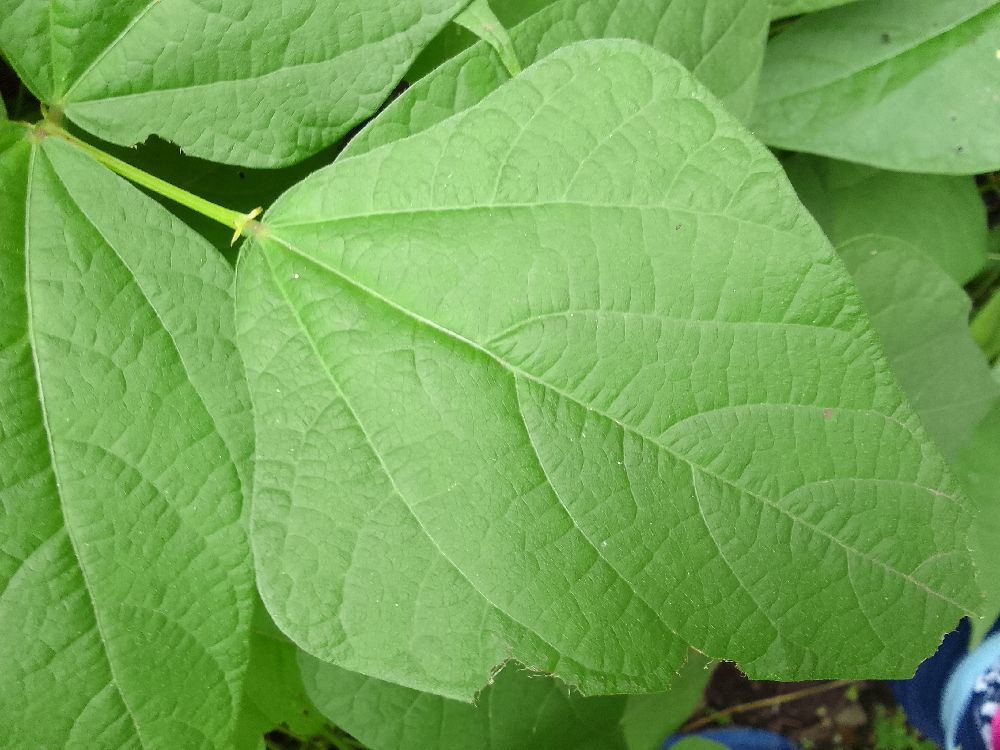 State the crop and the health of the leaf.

common bean, healthy
